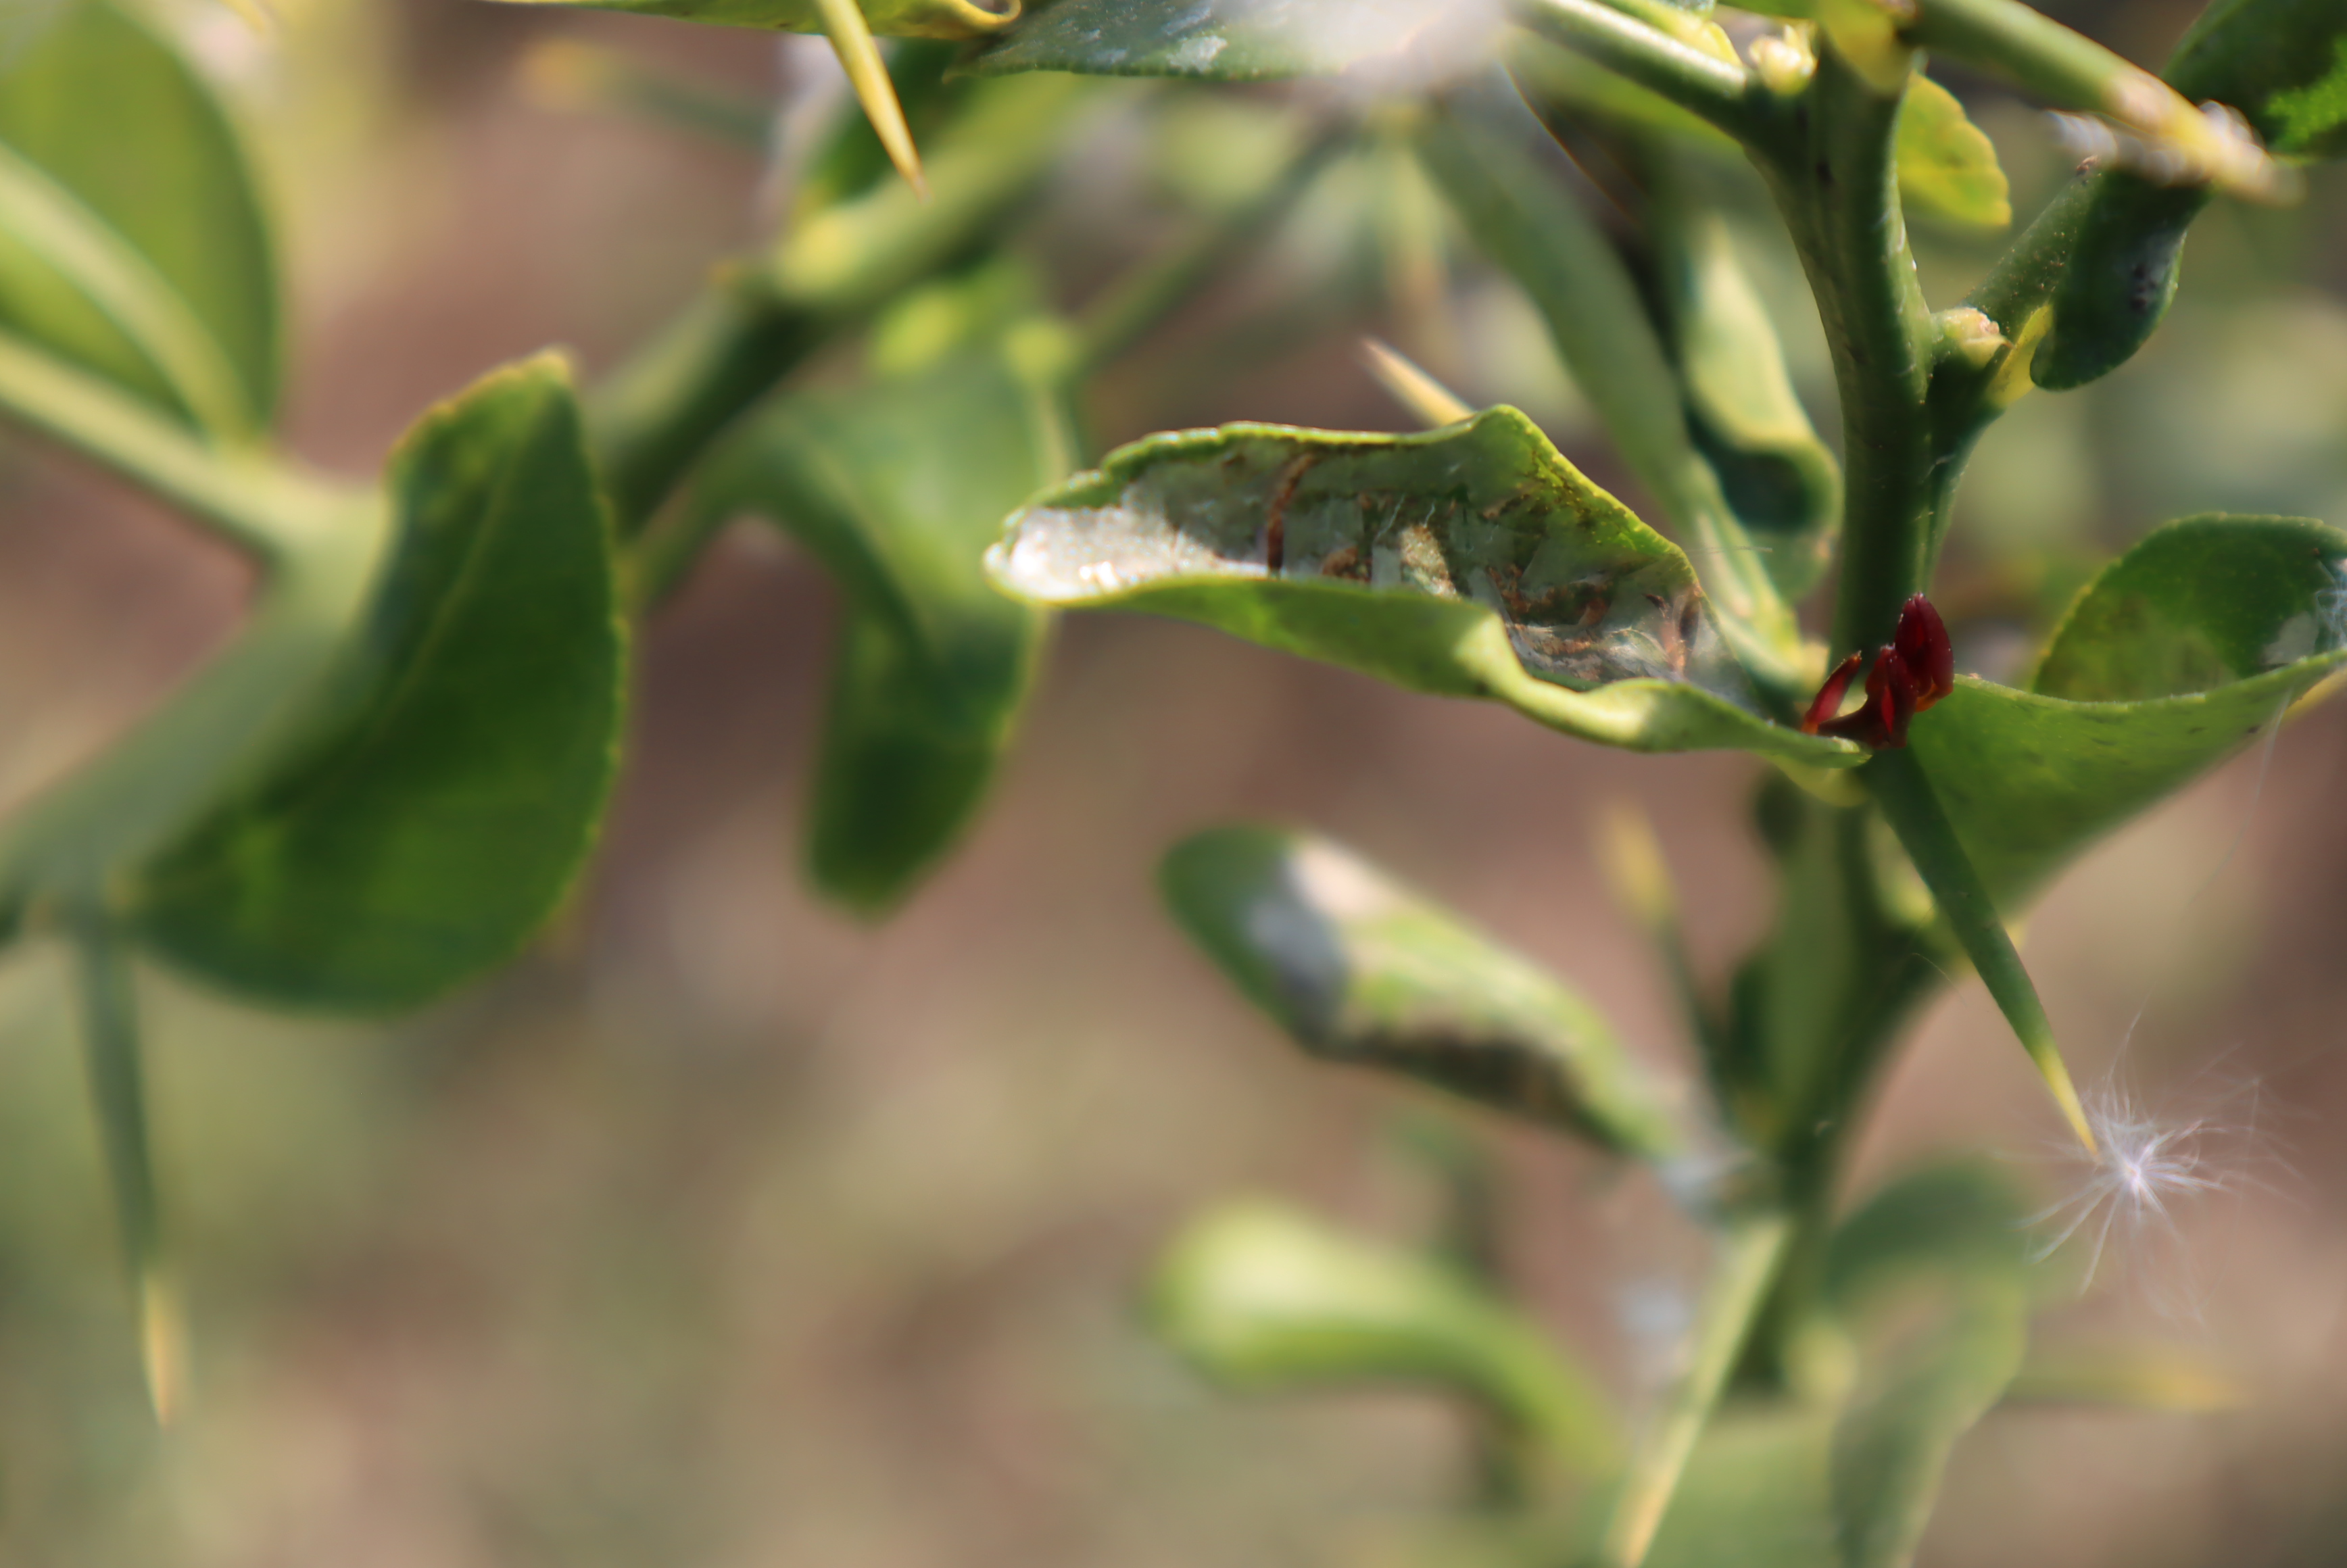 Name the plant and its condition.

citrus, leafminer
